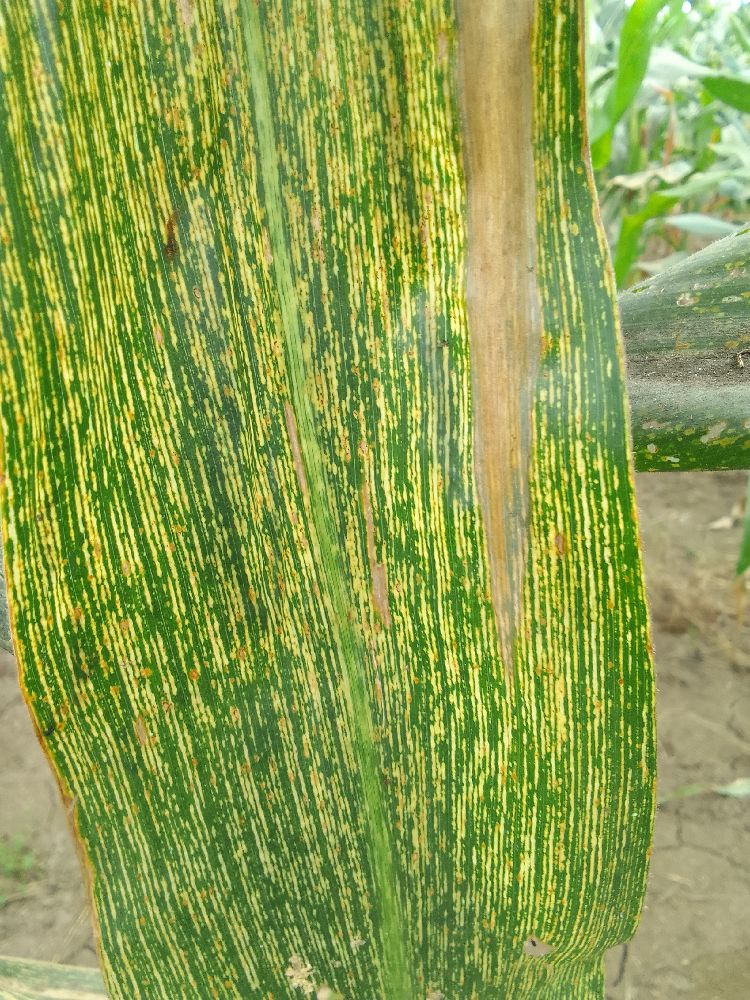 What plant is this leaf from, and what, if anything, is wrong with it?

maize, maize streak virus
